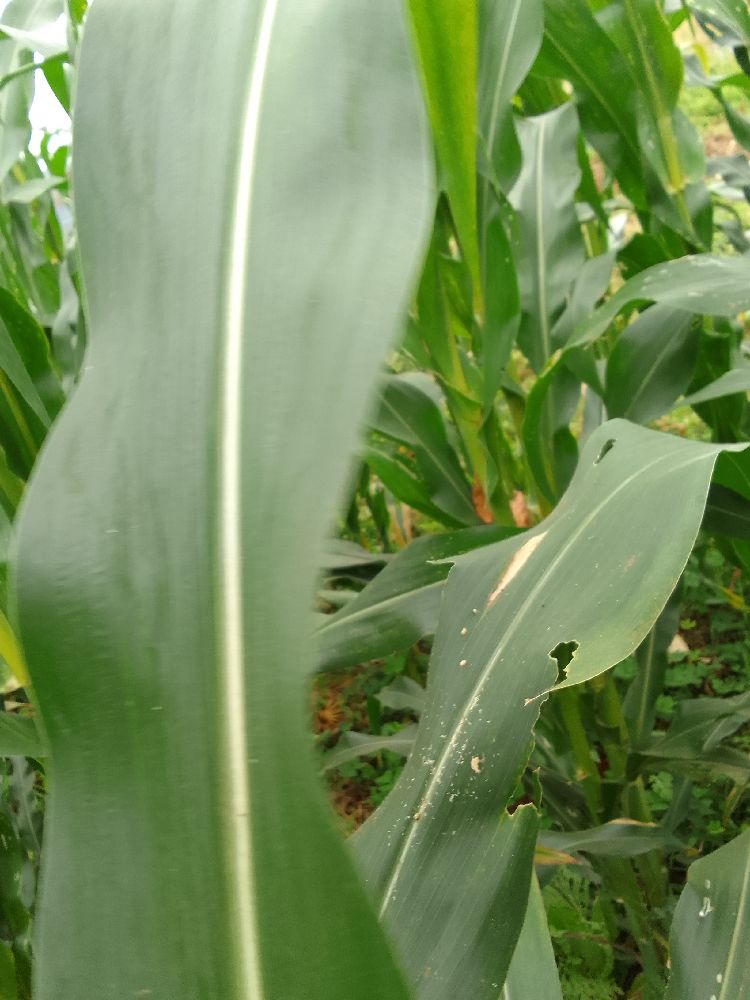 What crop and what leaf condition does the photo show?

maize, healthy
